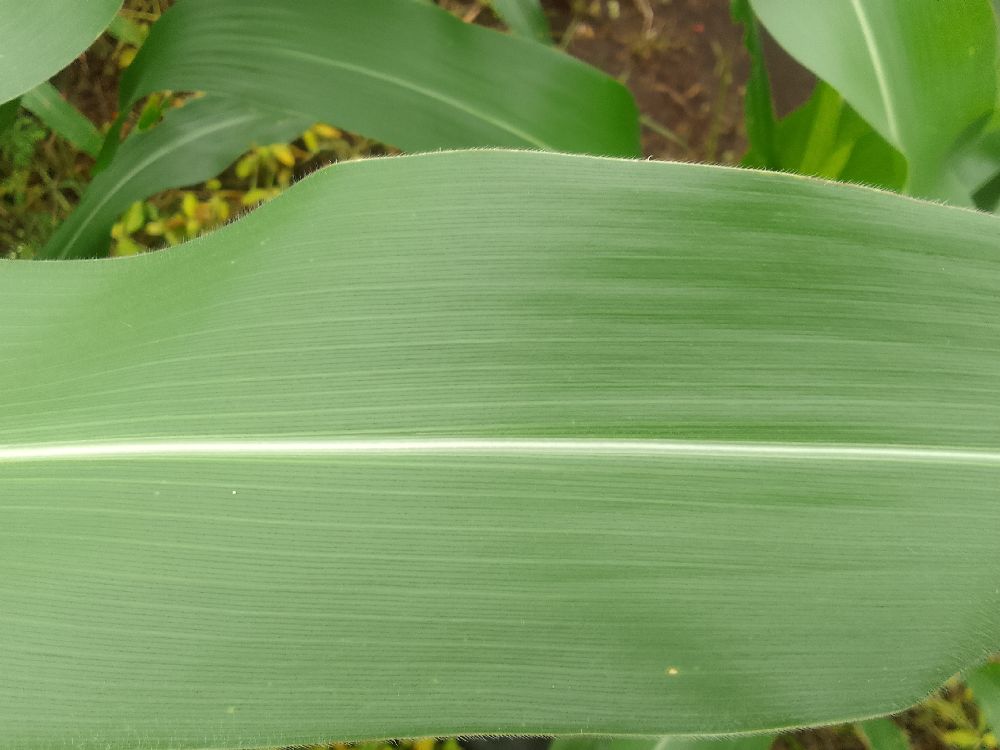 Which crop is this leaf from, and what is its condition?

maize, healthy
